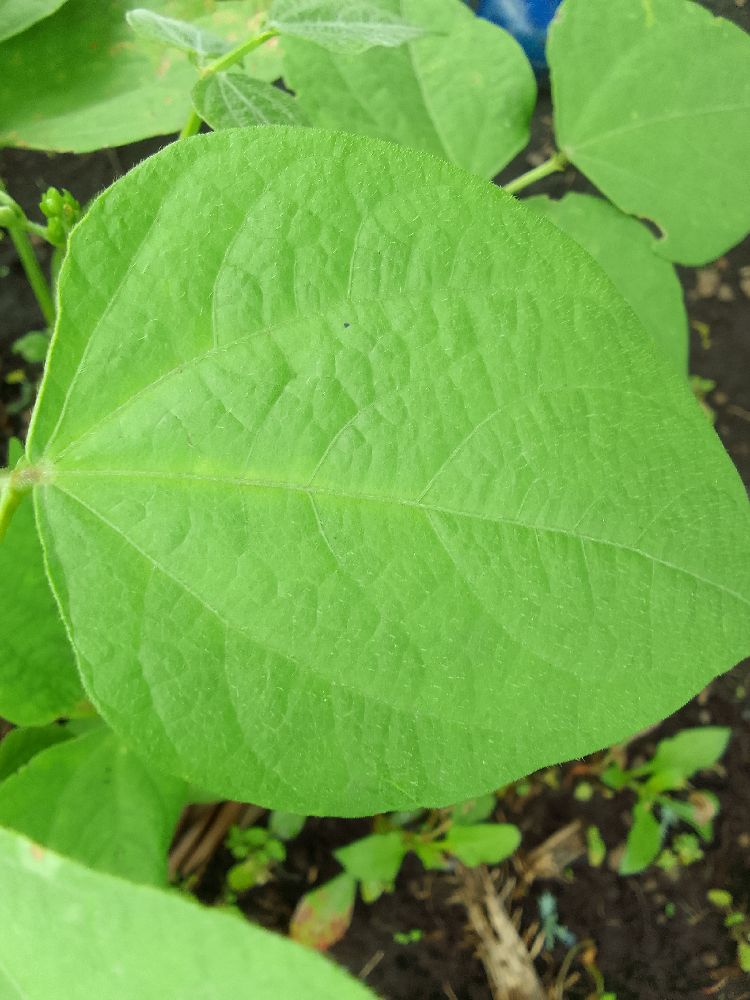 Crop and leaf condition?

common bean, healthy
